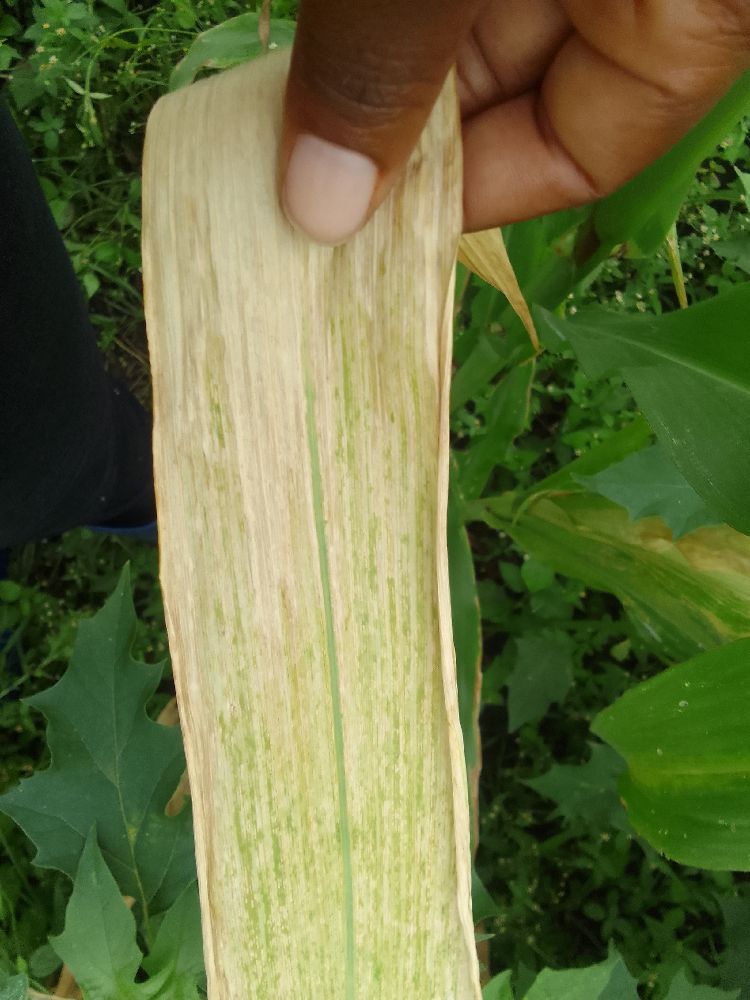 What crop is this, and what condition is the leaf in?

maize, maize lethal necrosis
